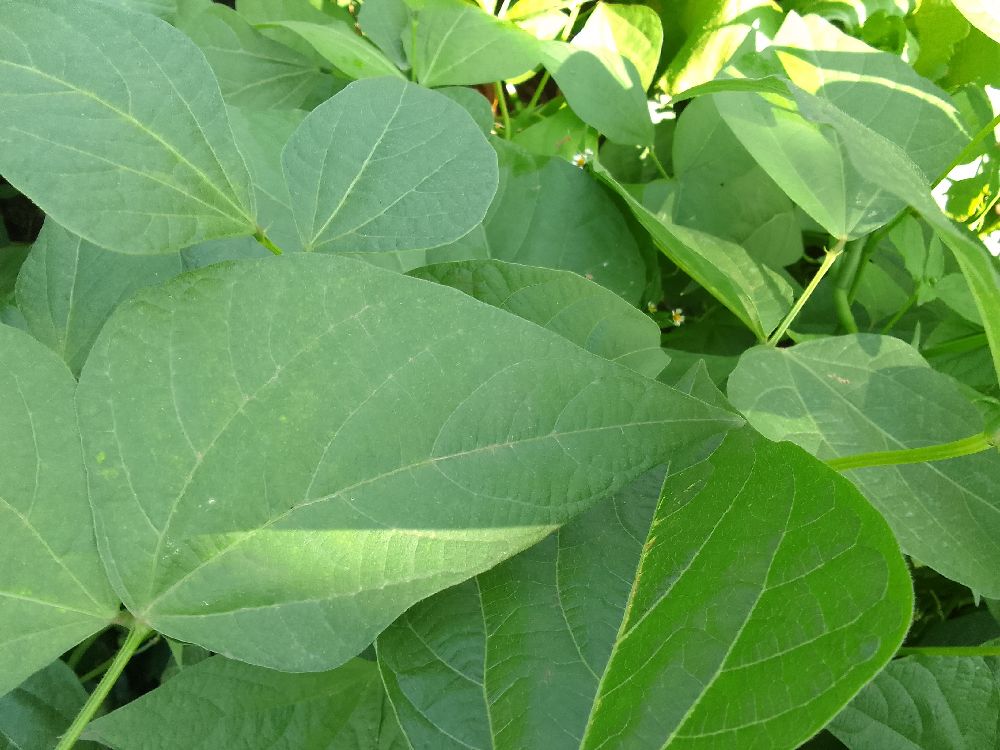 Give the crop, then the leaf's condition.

common bean, healthy
